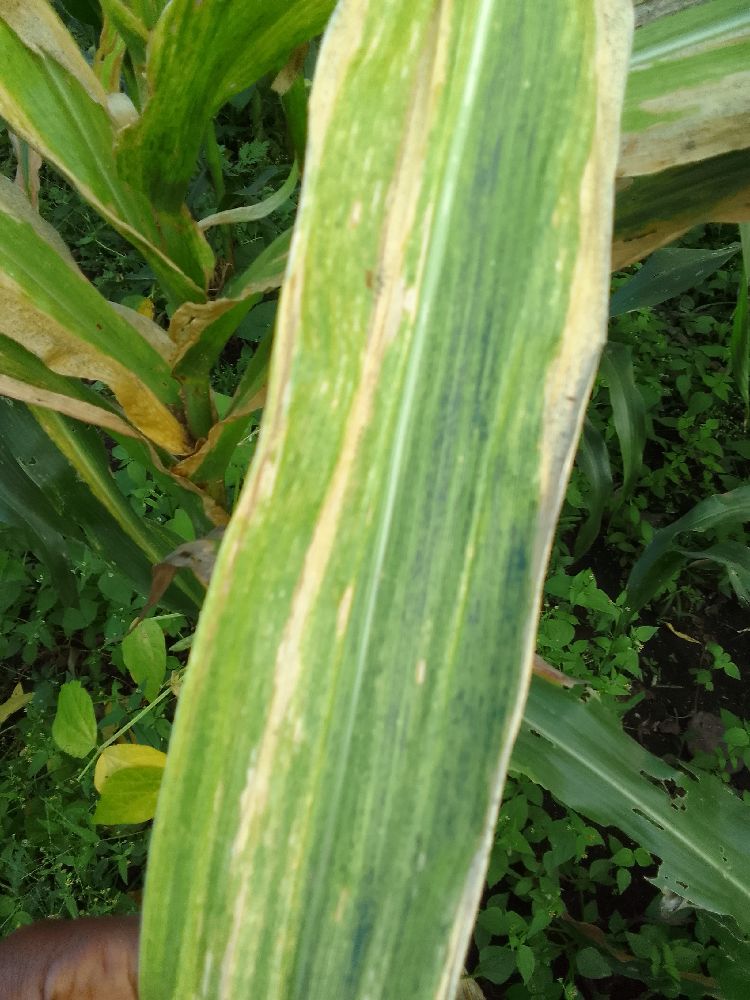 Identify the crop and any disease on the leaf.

maize, maize lethal necrosis
